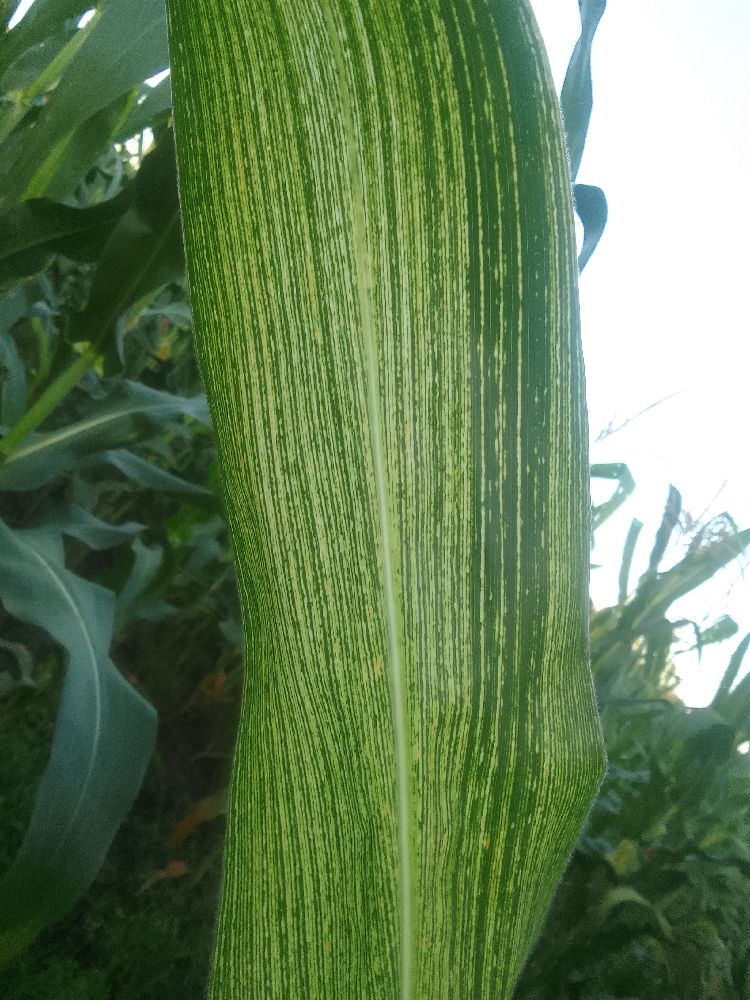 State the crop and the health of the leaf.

maize, maize streak virus
